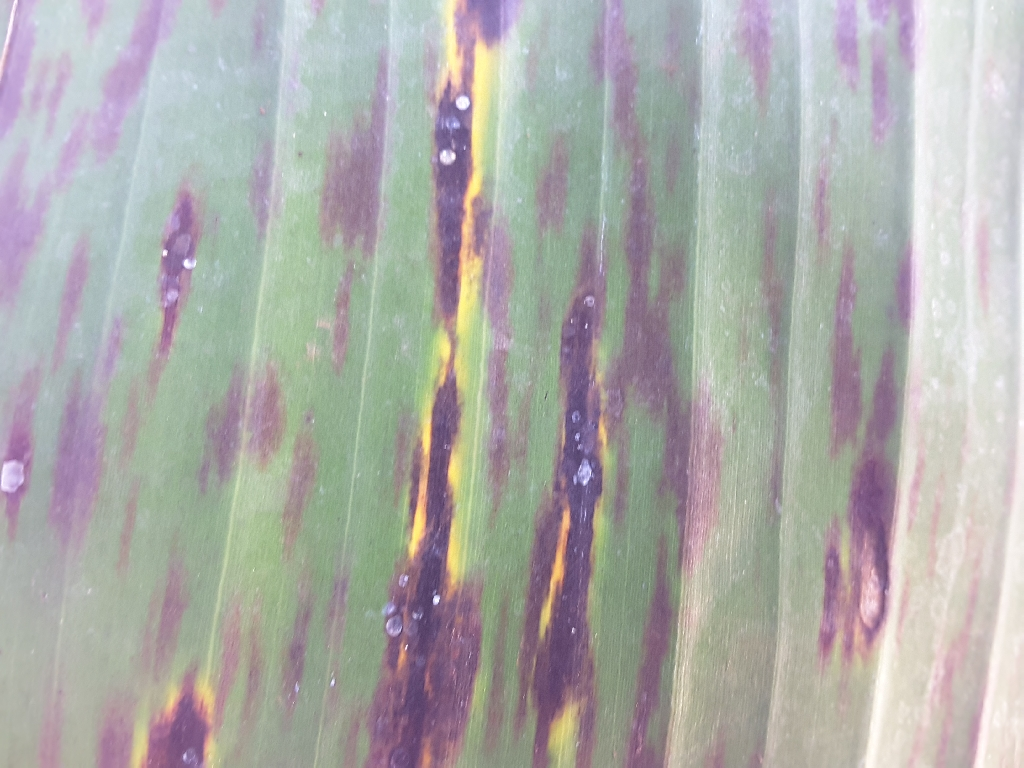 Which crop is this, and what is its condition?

banana, black sigatoka
